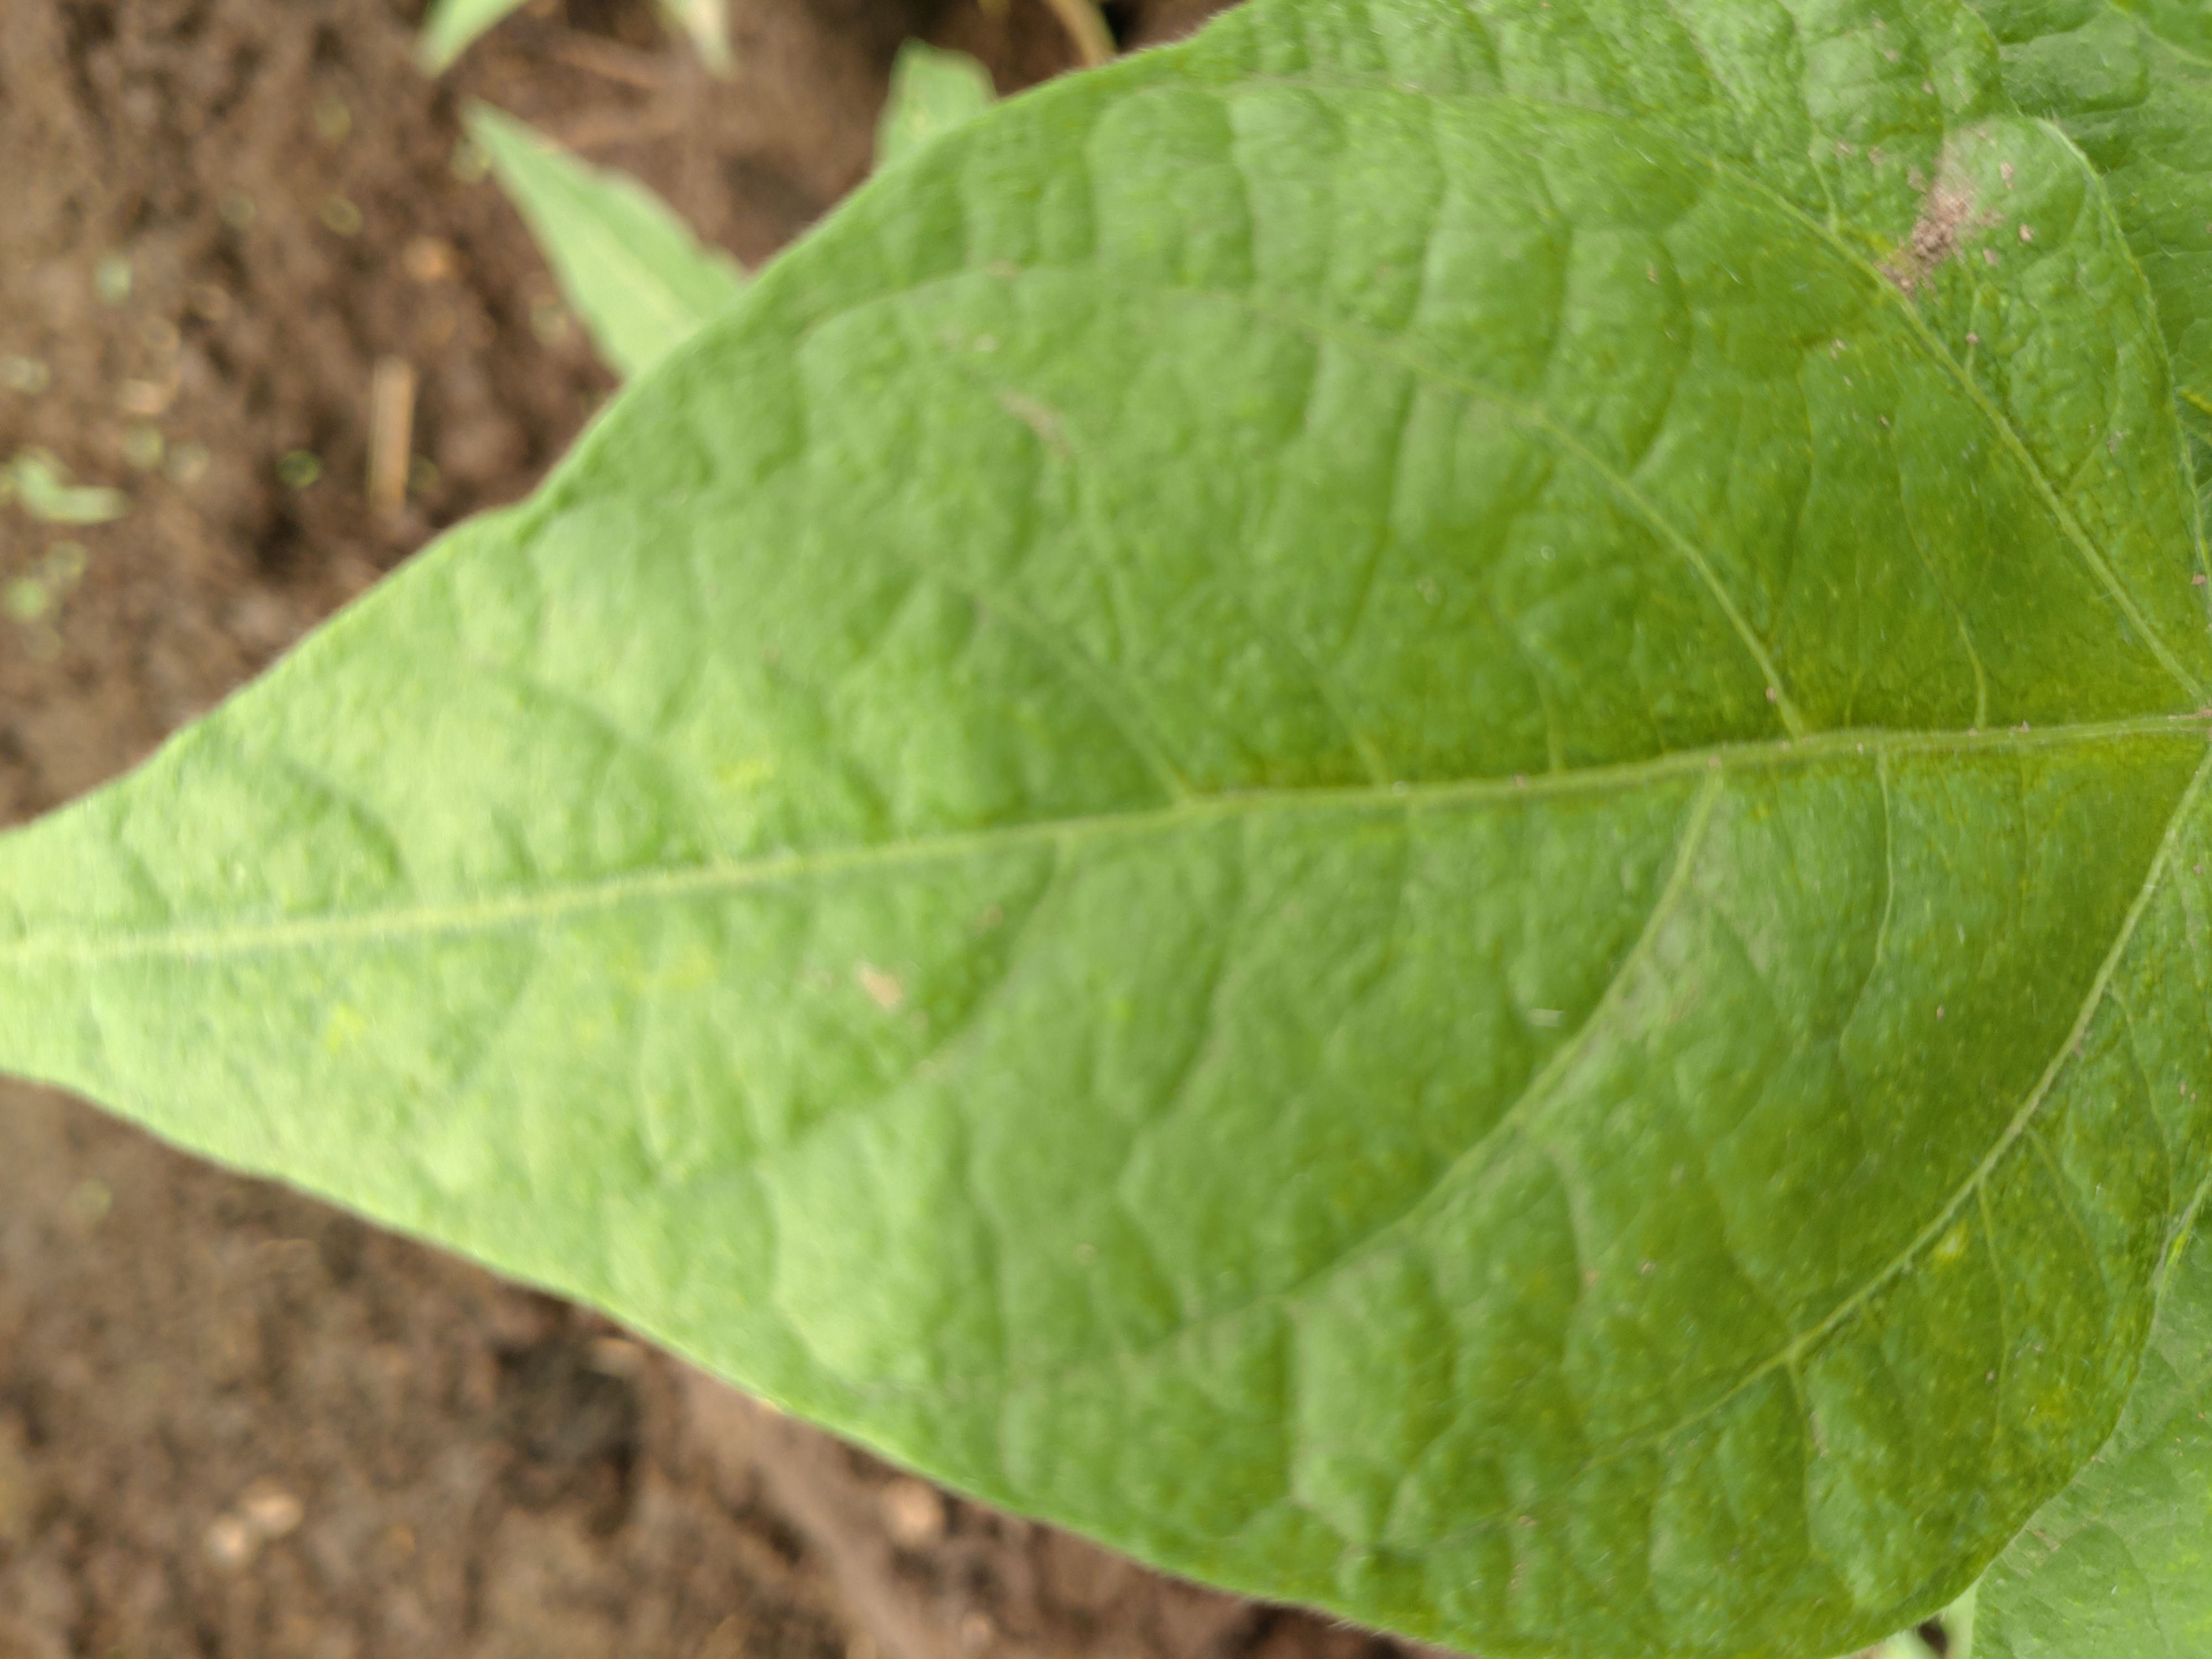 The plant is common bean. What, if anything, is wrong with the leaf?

healthy
